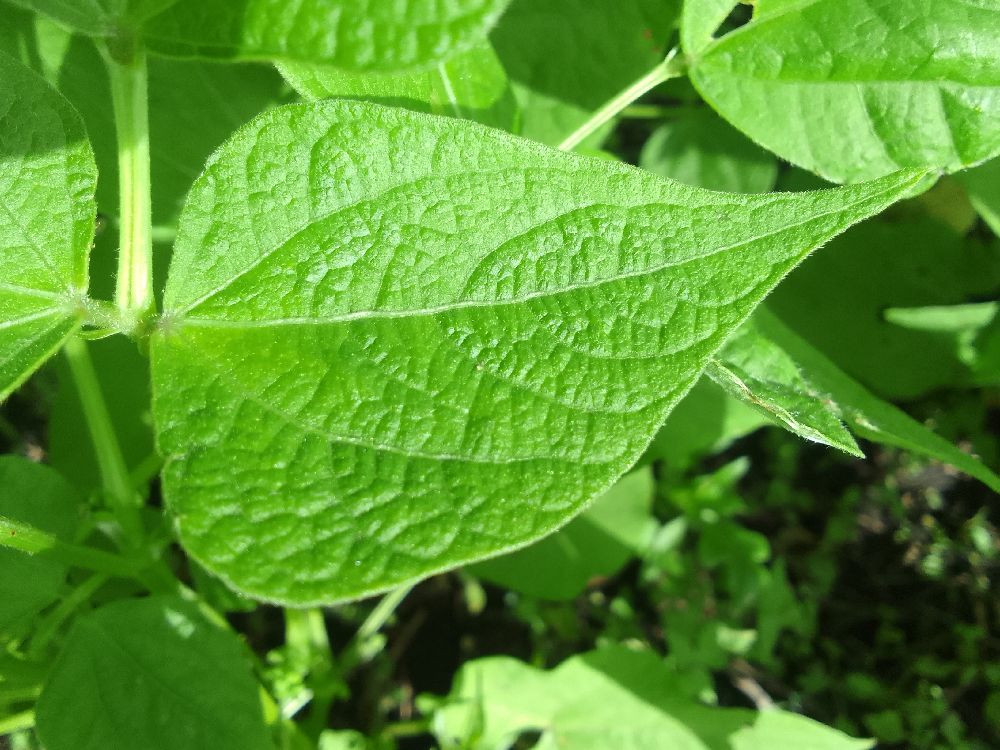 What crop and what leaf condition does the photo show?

common bean, healthy
